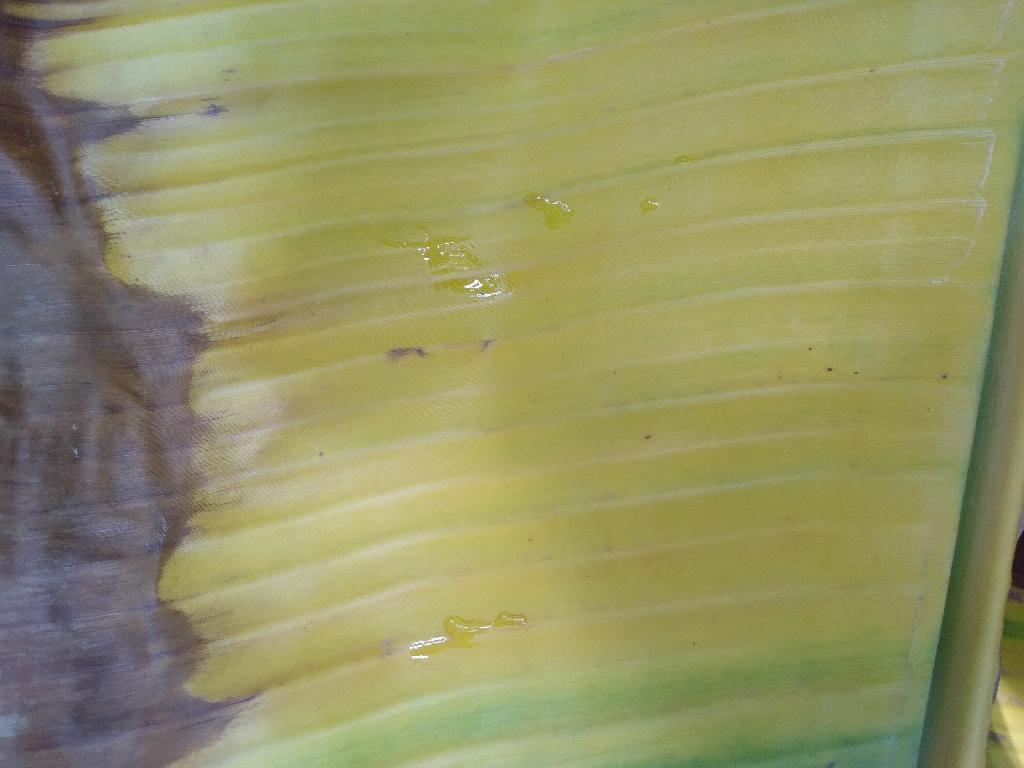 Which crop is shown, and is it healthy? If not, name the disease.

banana, fusarium wilt race 1
